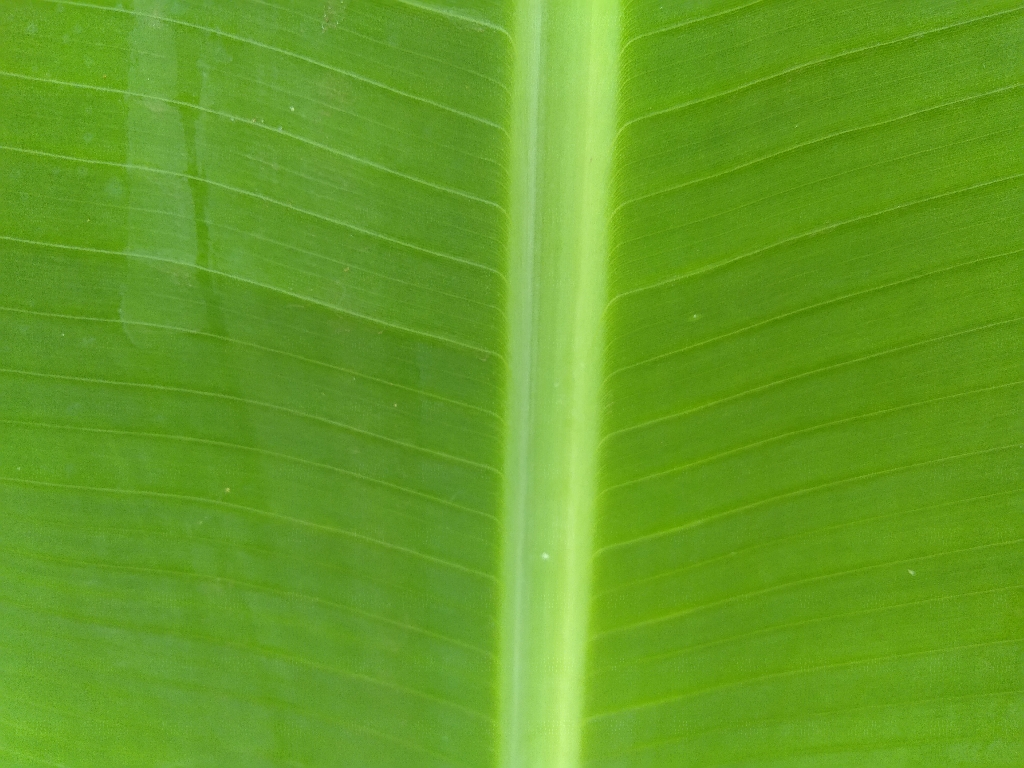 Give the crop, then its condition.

banana, healthy
